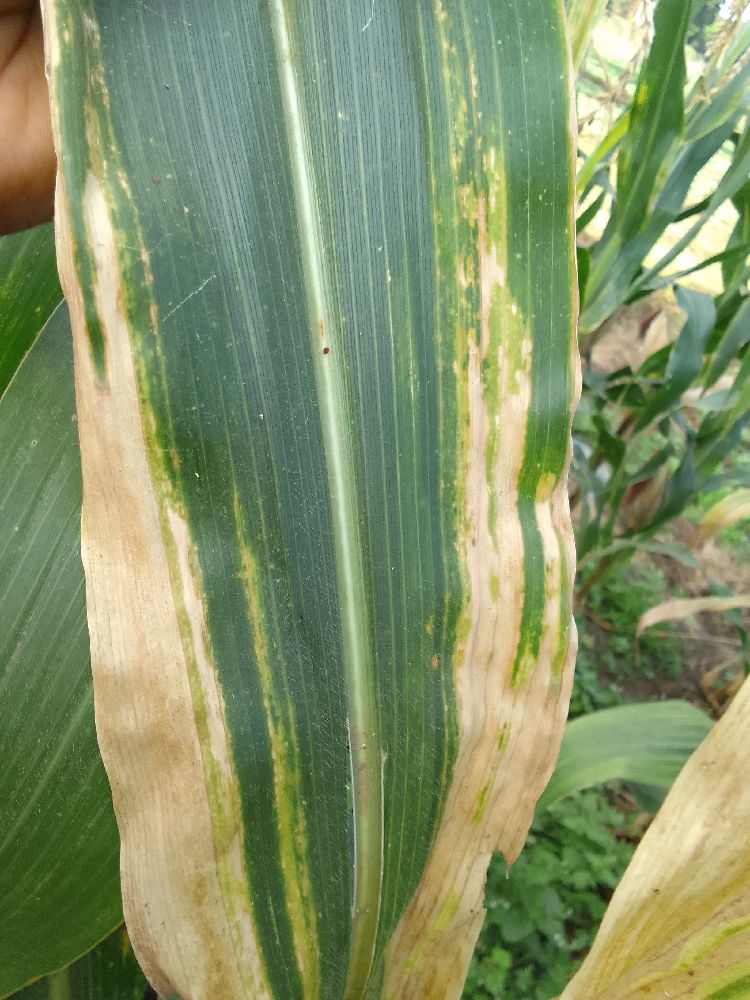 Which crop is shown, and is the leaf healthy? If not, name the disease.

maize, maize lethal necrosis
